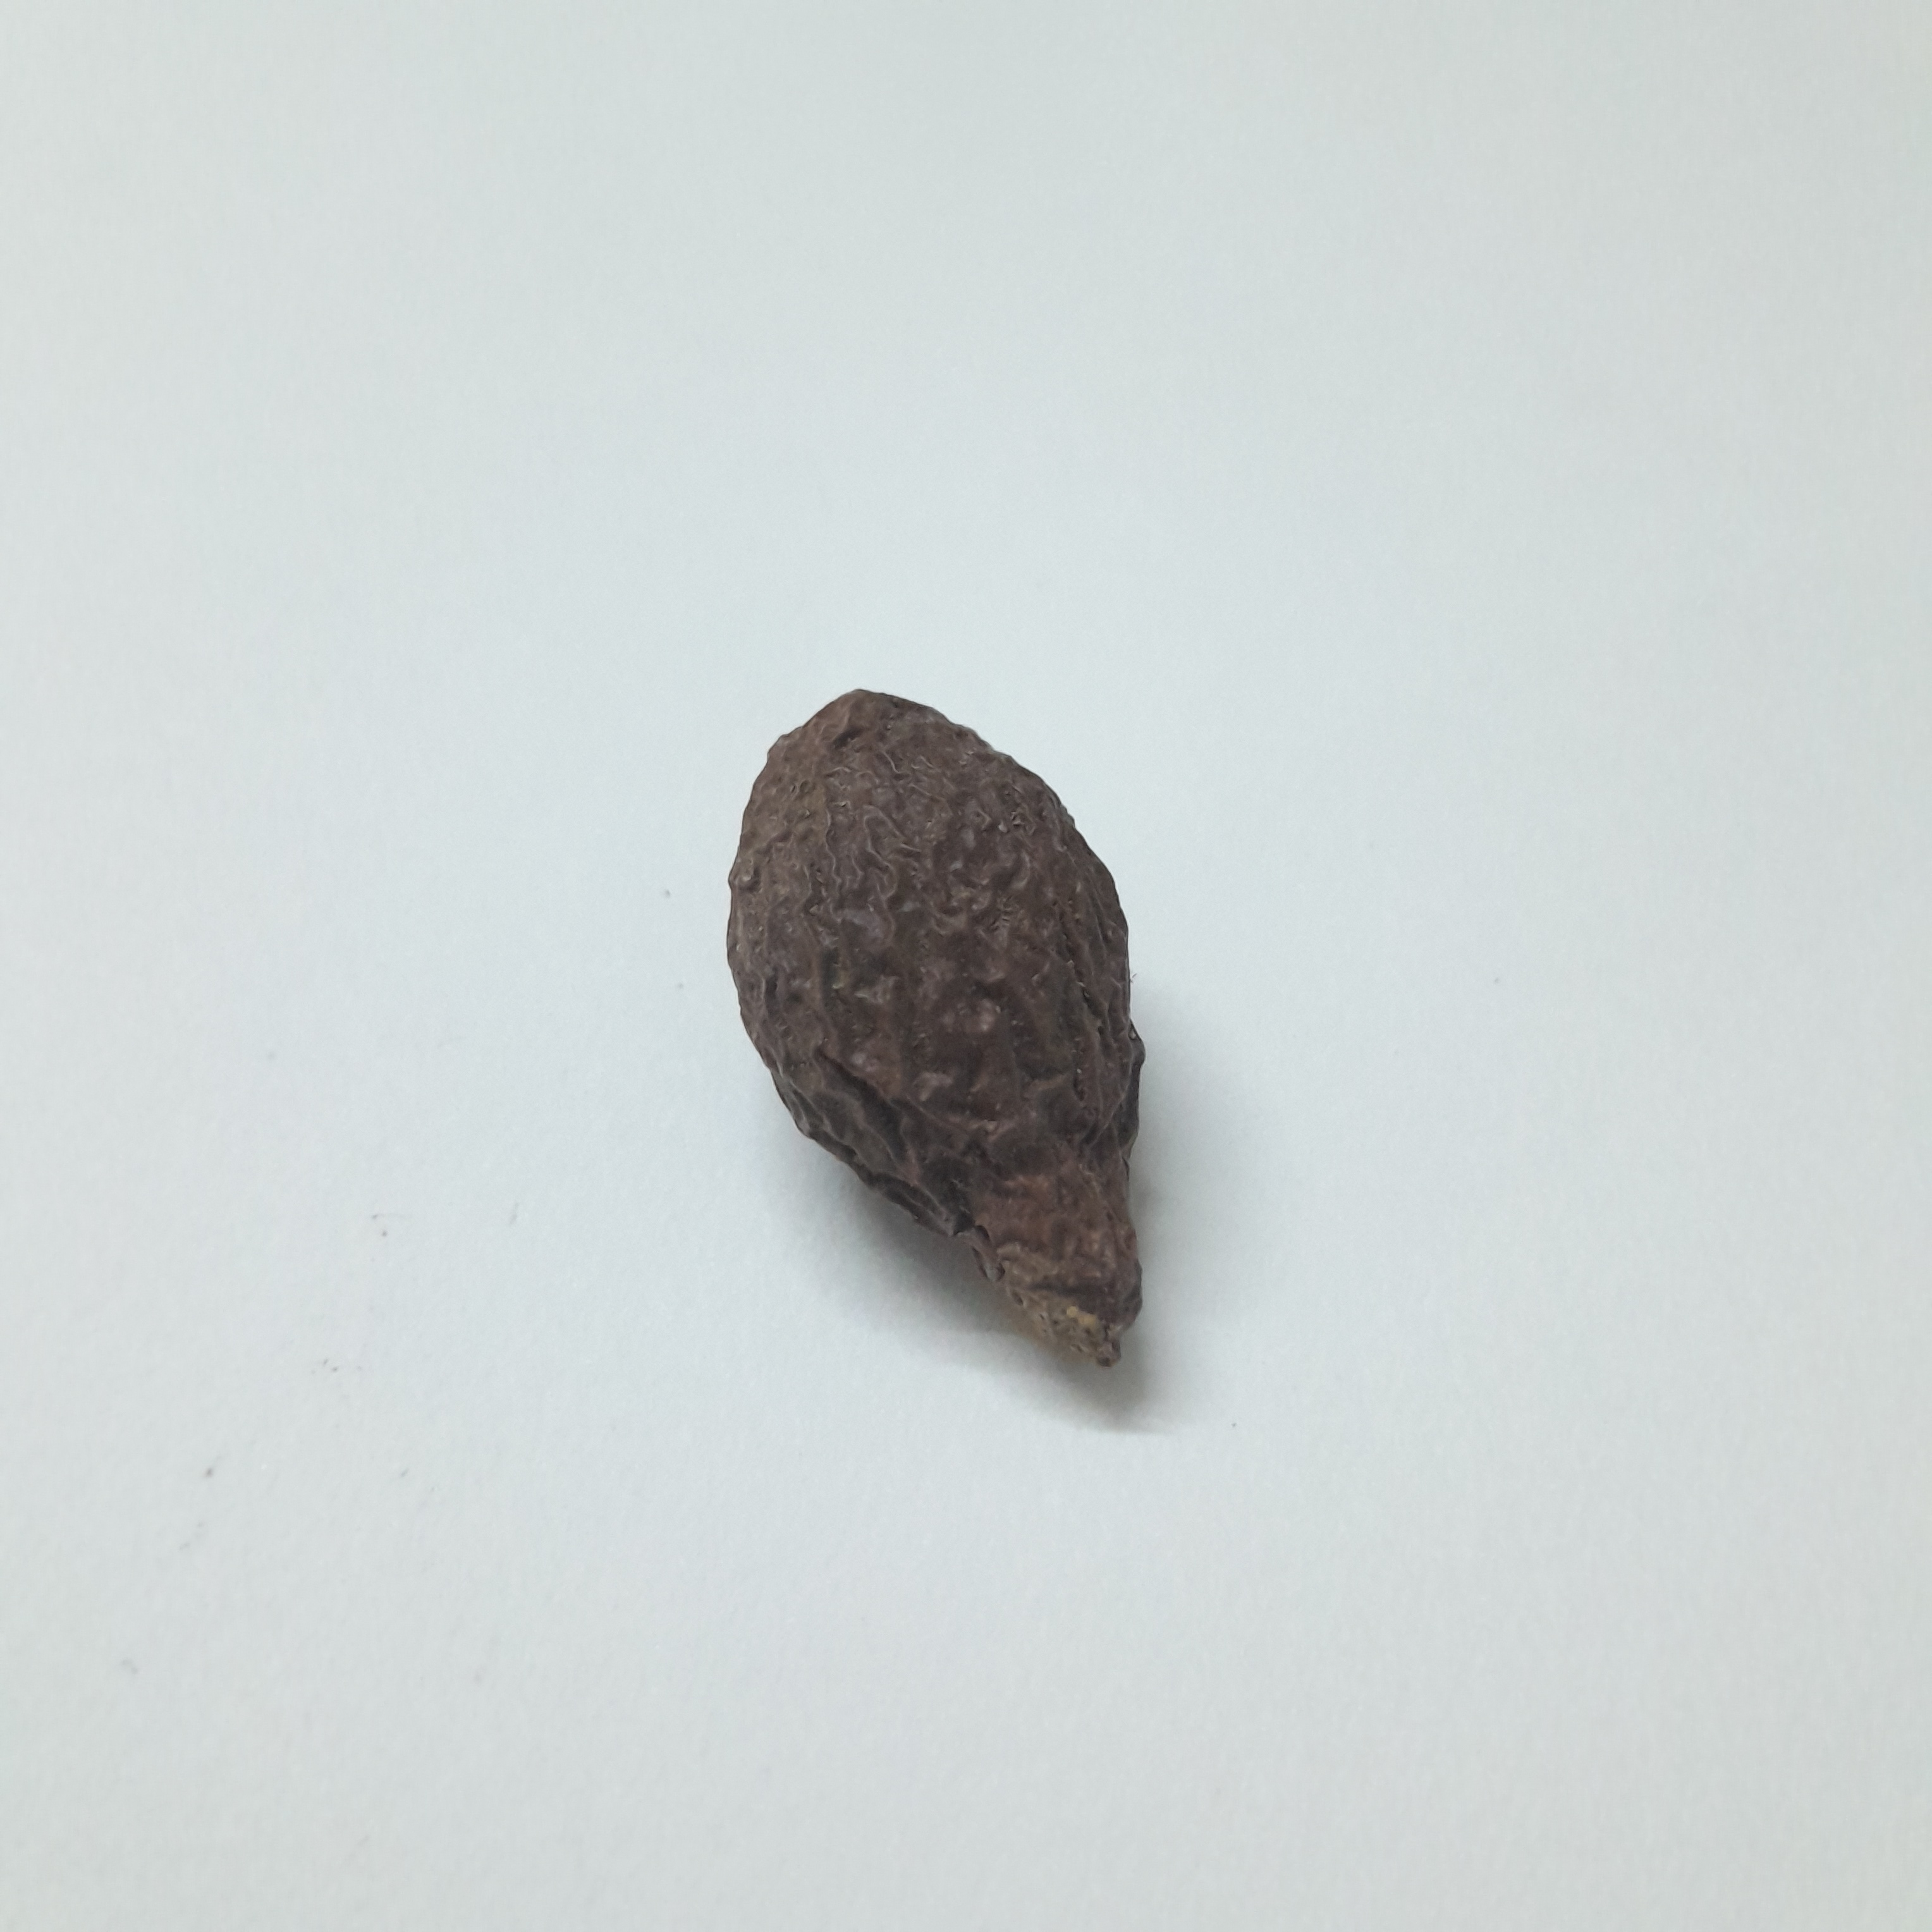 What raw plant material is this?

niranjanphal
